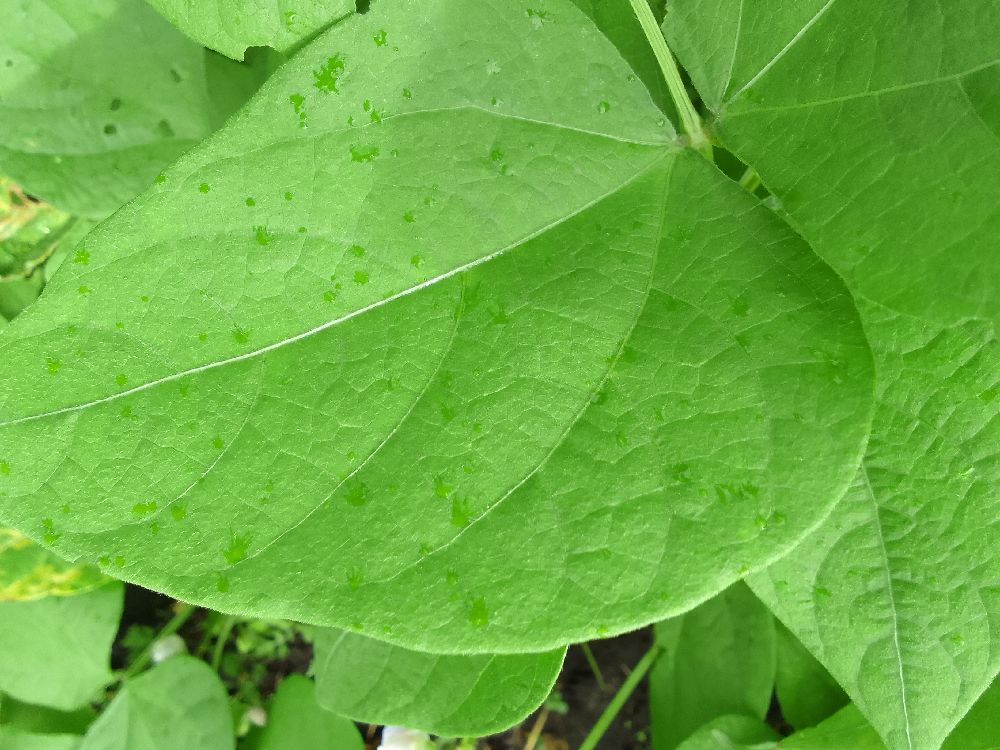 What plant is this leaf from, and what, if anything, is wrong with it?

common bean, healthy
